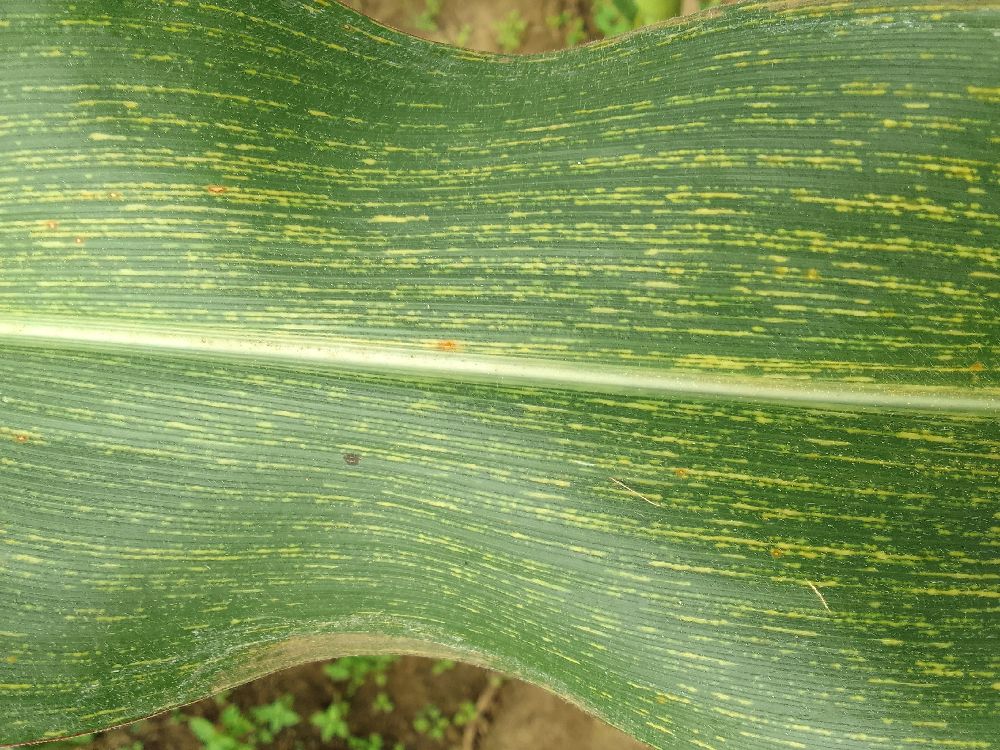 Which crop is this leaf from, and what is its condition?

maize, maize streak virus
